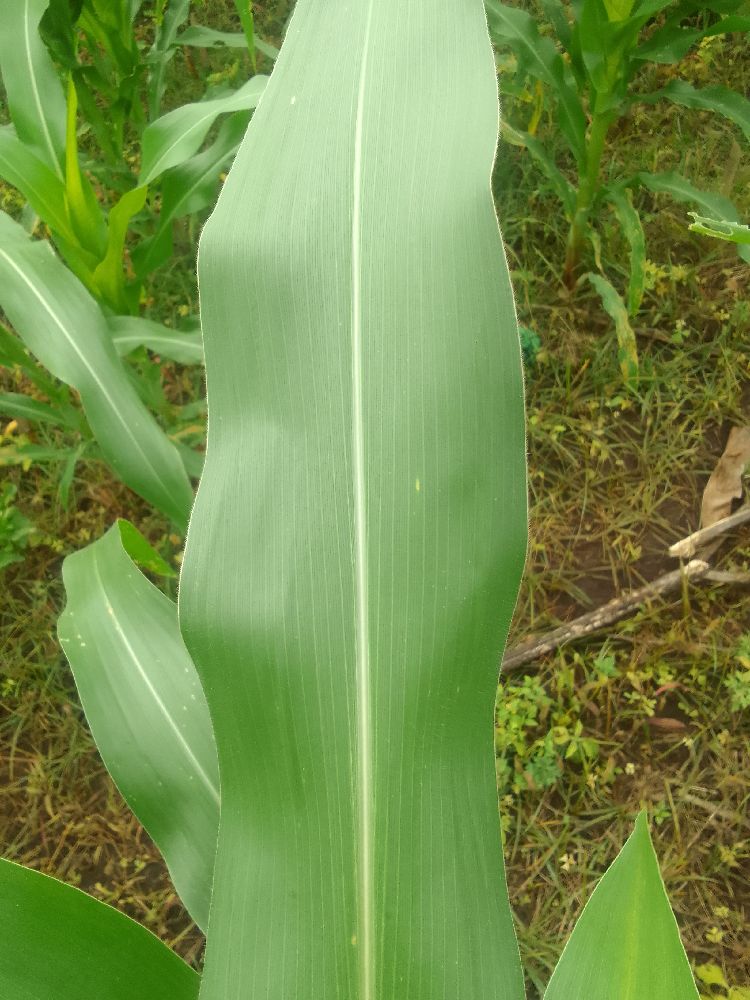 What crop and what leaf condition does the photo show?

maize, healthy
